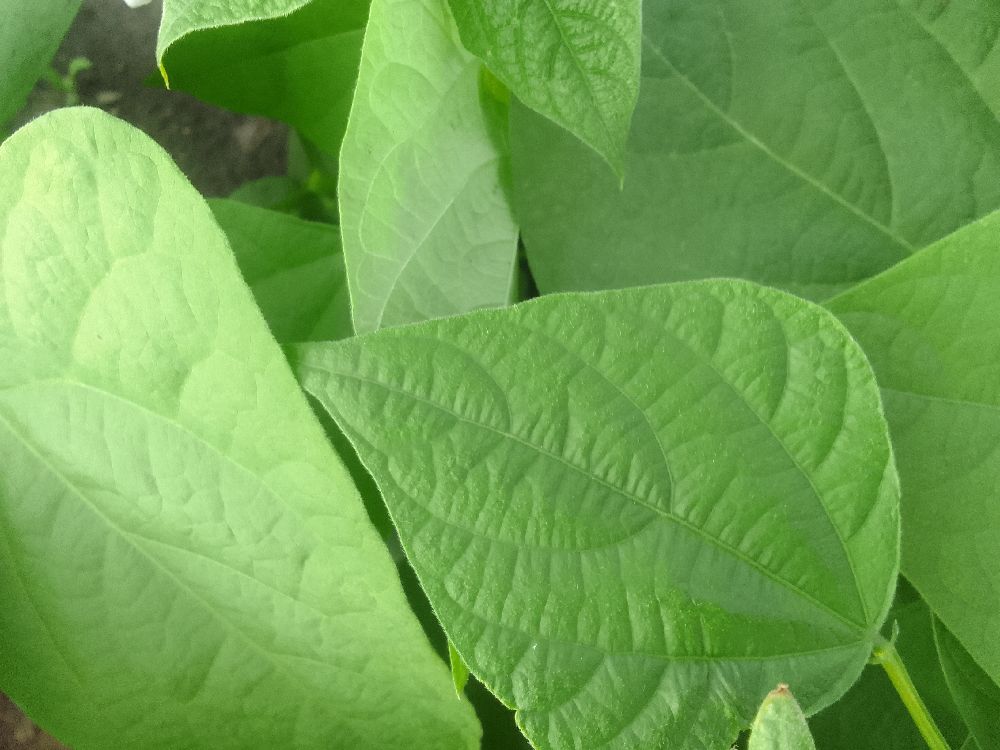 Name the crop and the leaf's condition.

common bean, healthy
